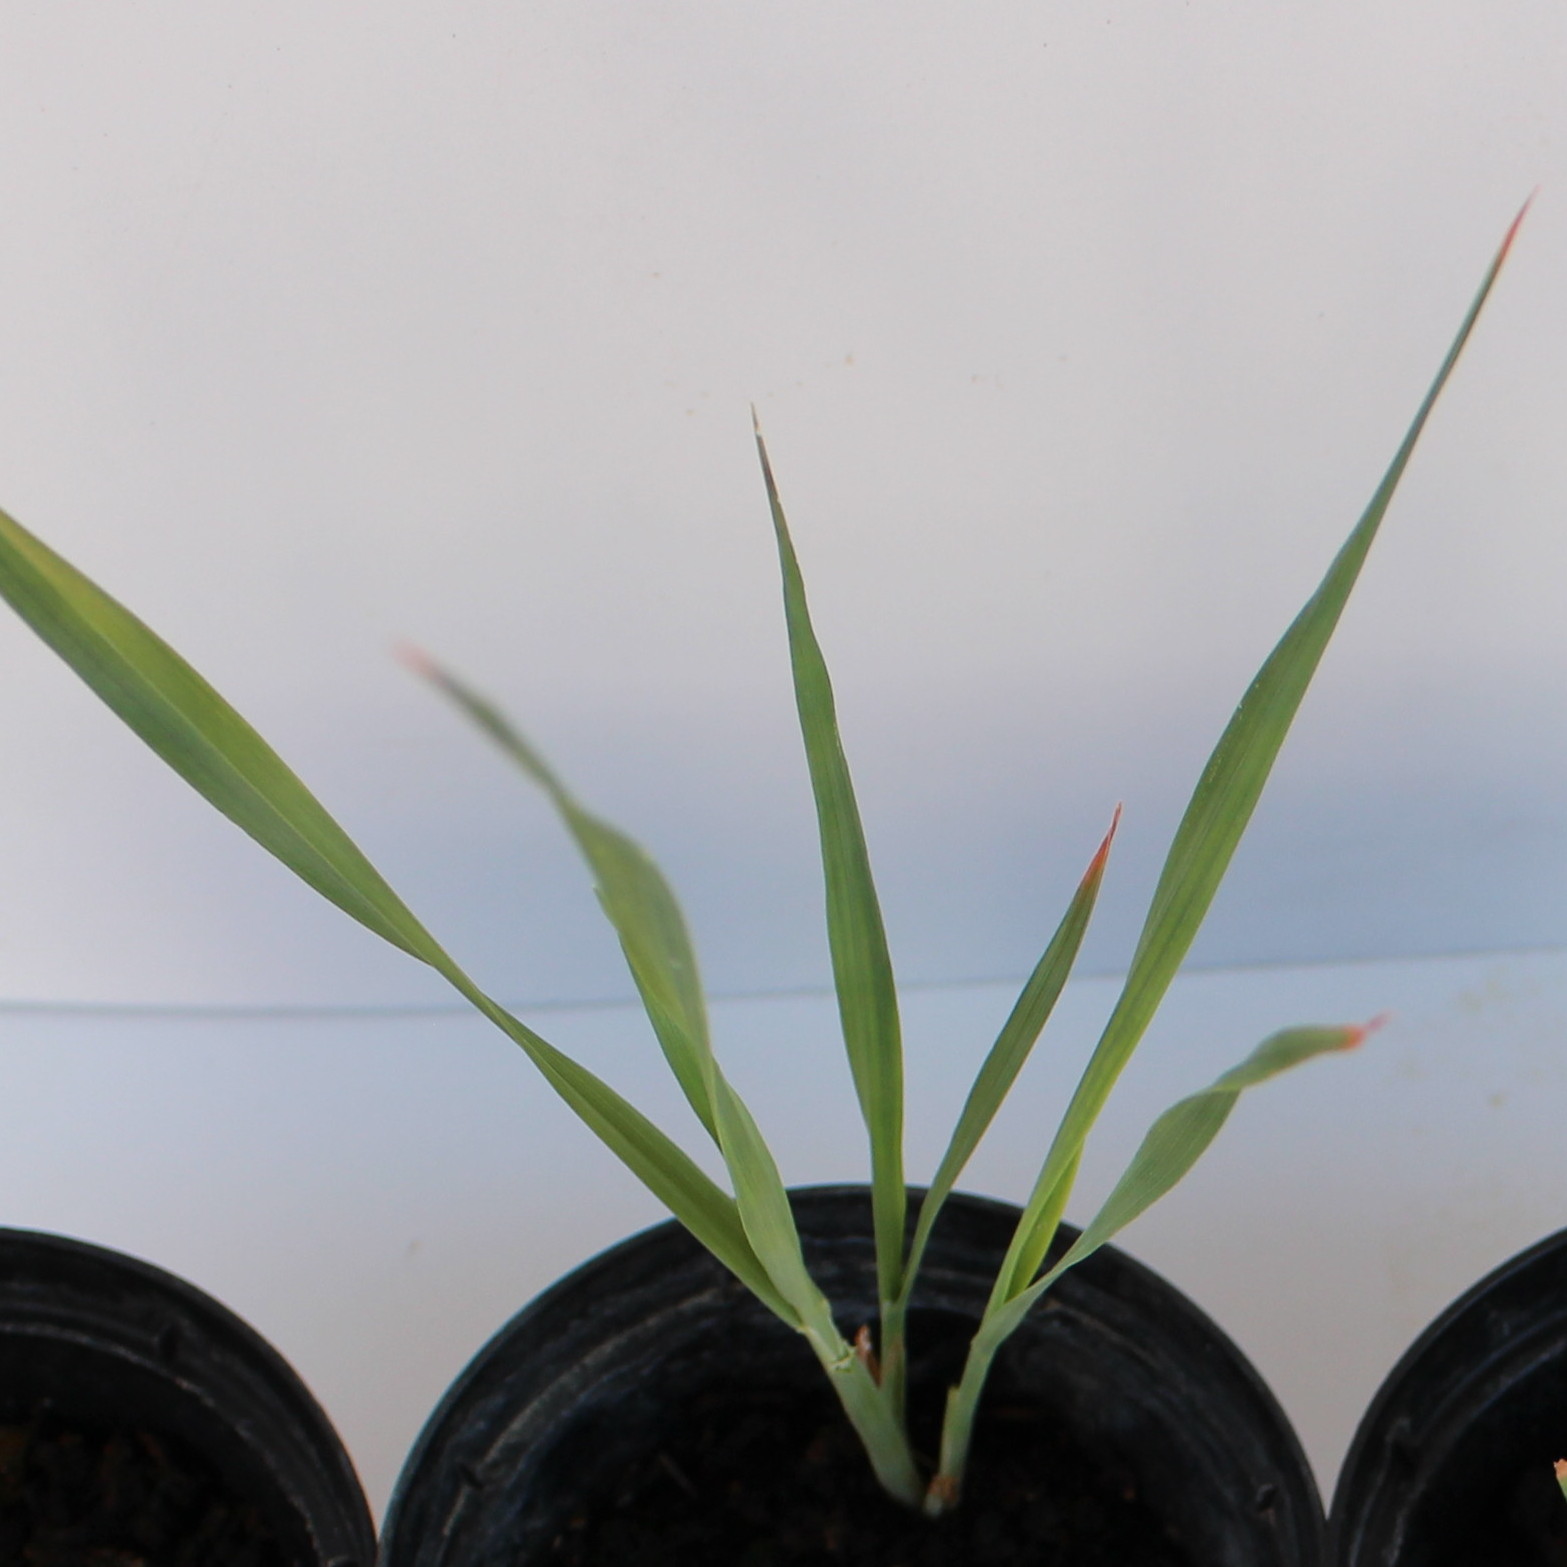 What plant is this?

Avena sterilis
